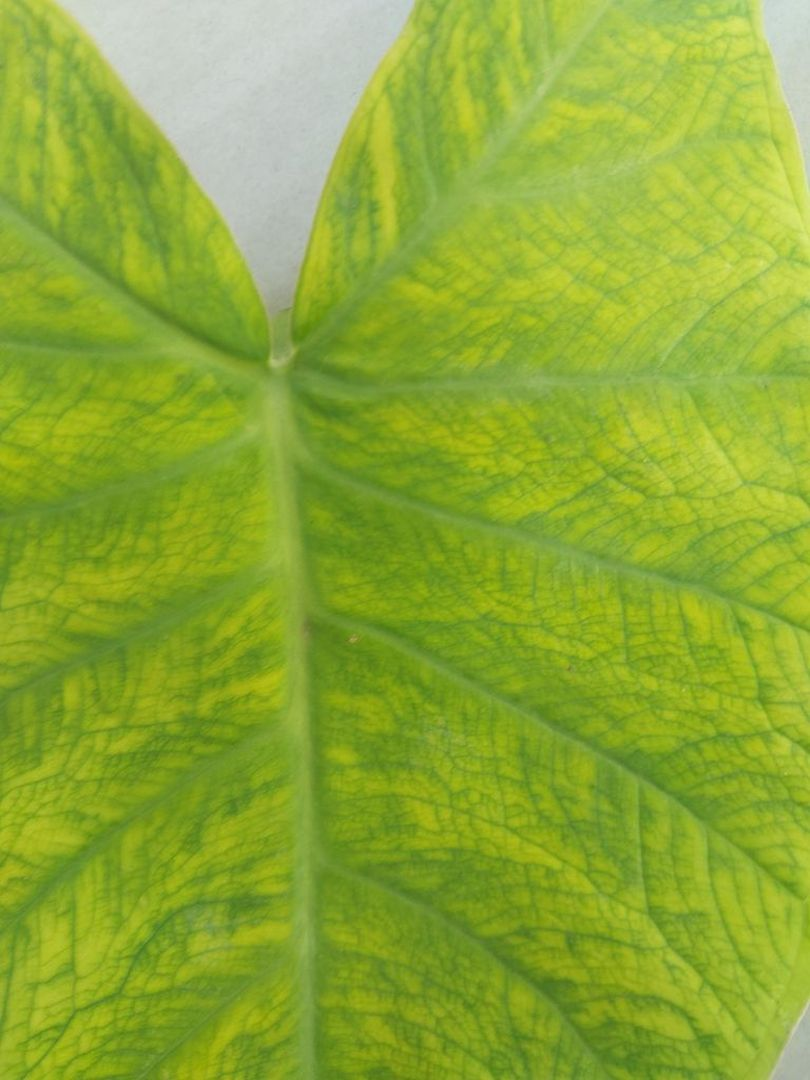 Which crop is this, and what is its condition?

taro, mosaic
